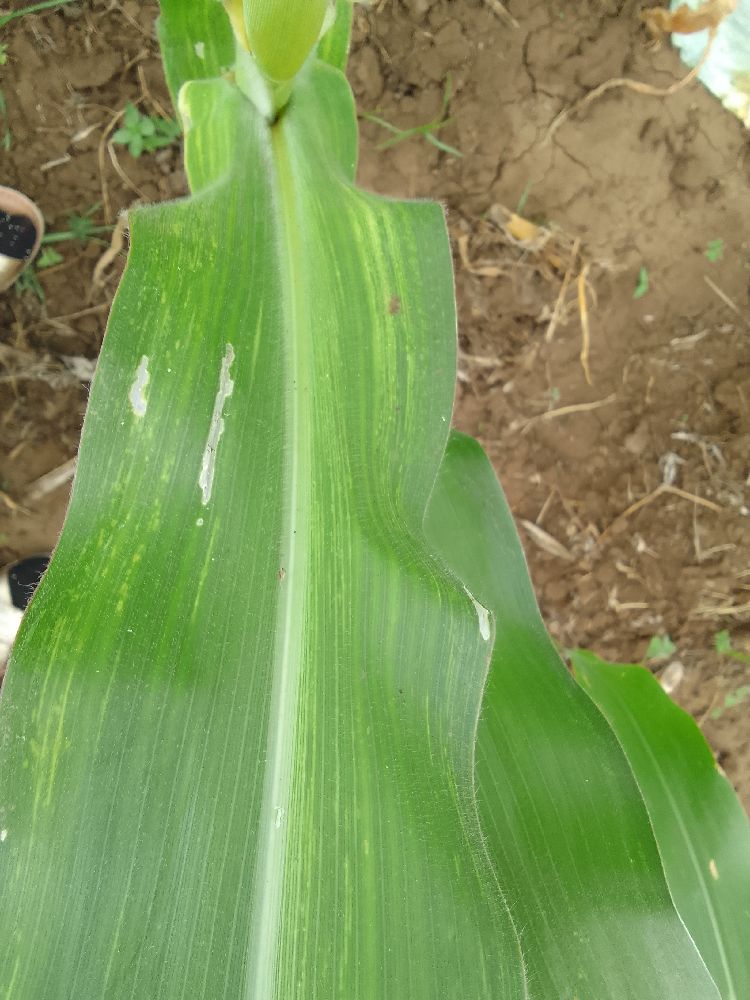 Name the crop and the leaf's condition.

maize, maize lethal necrosis
